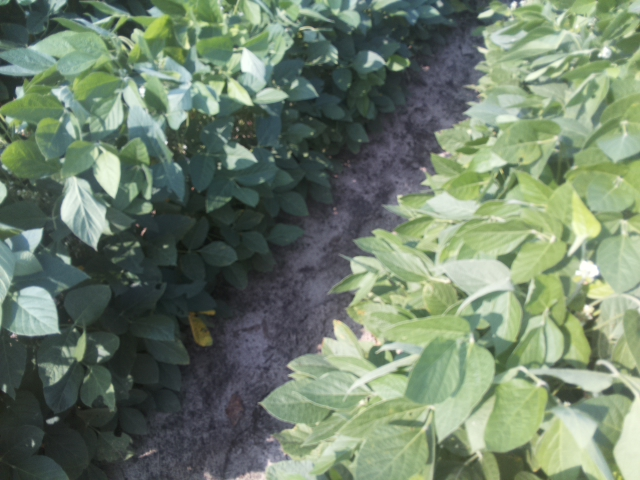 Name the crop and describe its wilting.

soybean, leaves with no wilting
